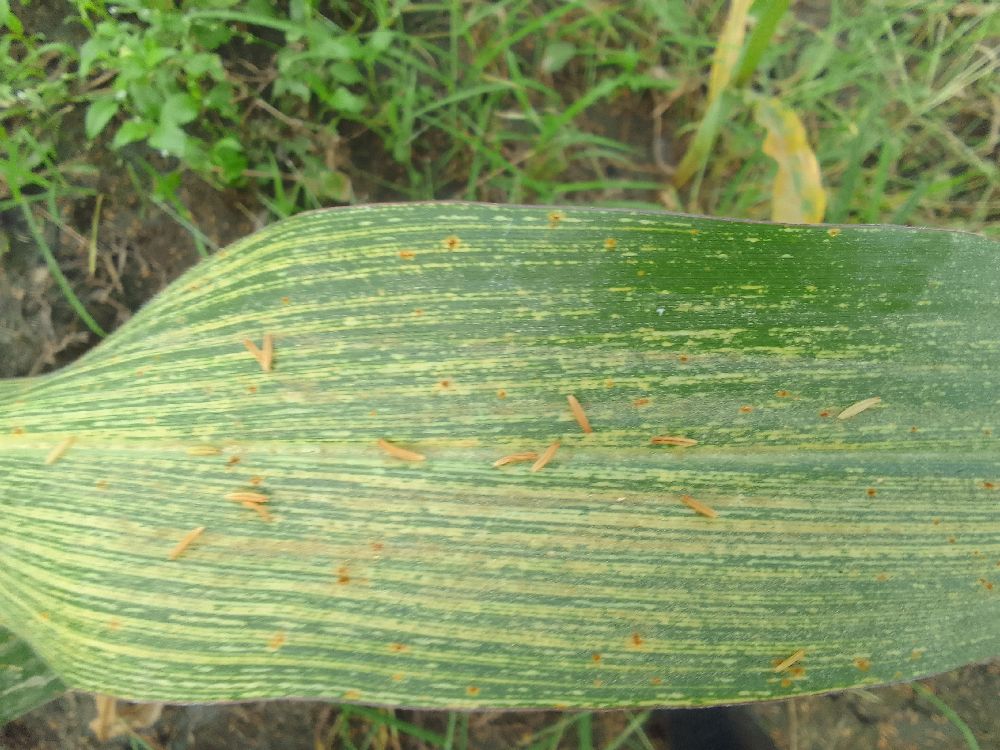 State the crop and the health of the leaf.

maize, maize streak virus
